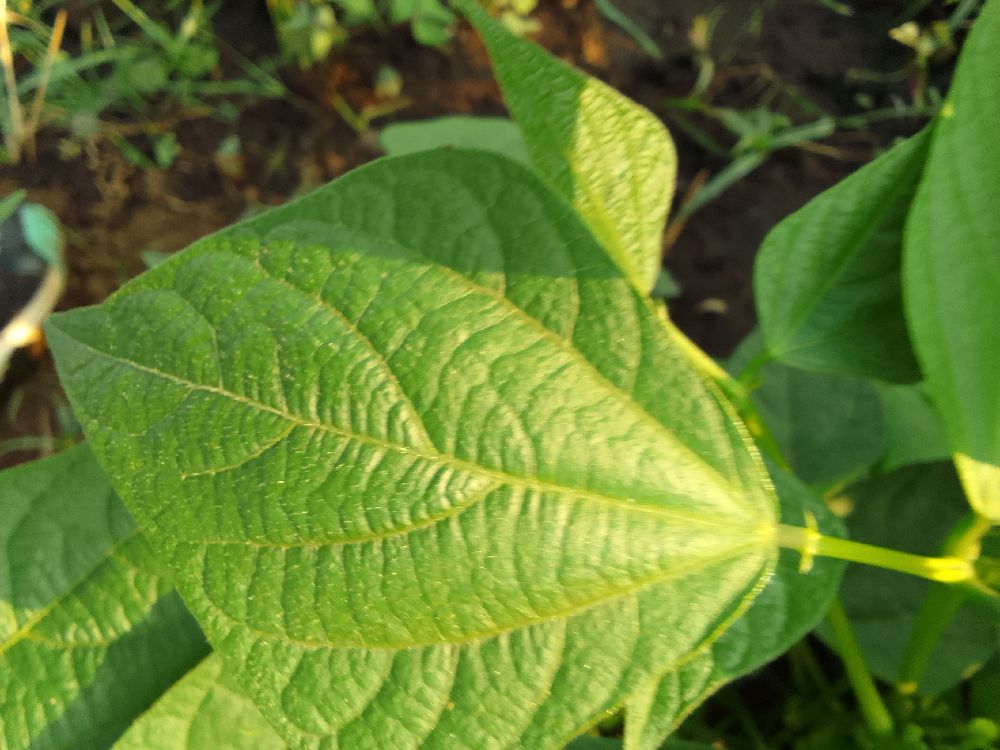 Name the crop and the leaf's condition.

common bean, healthy
